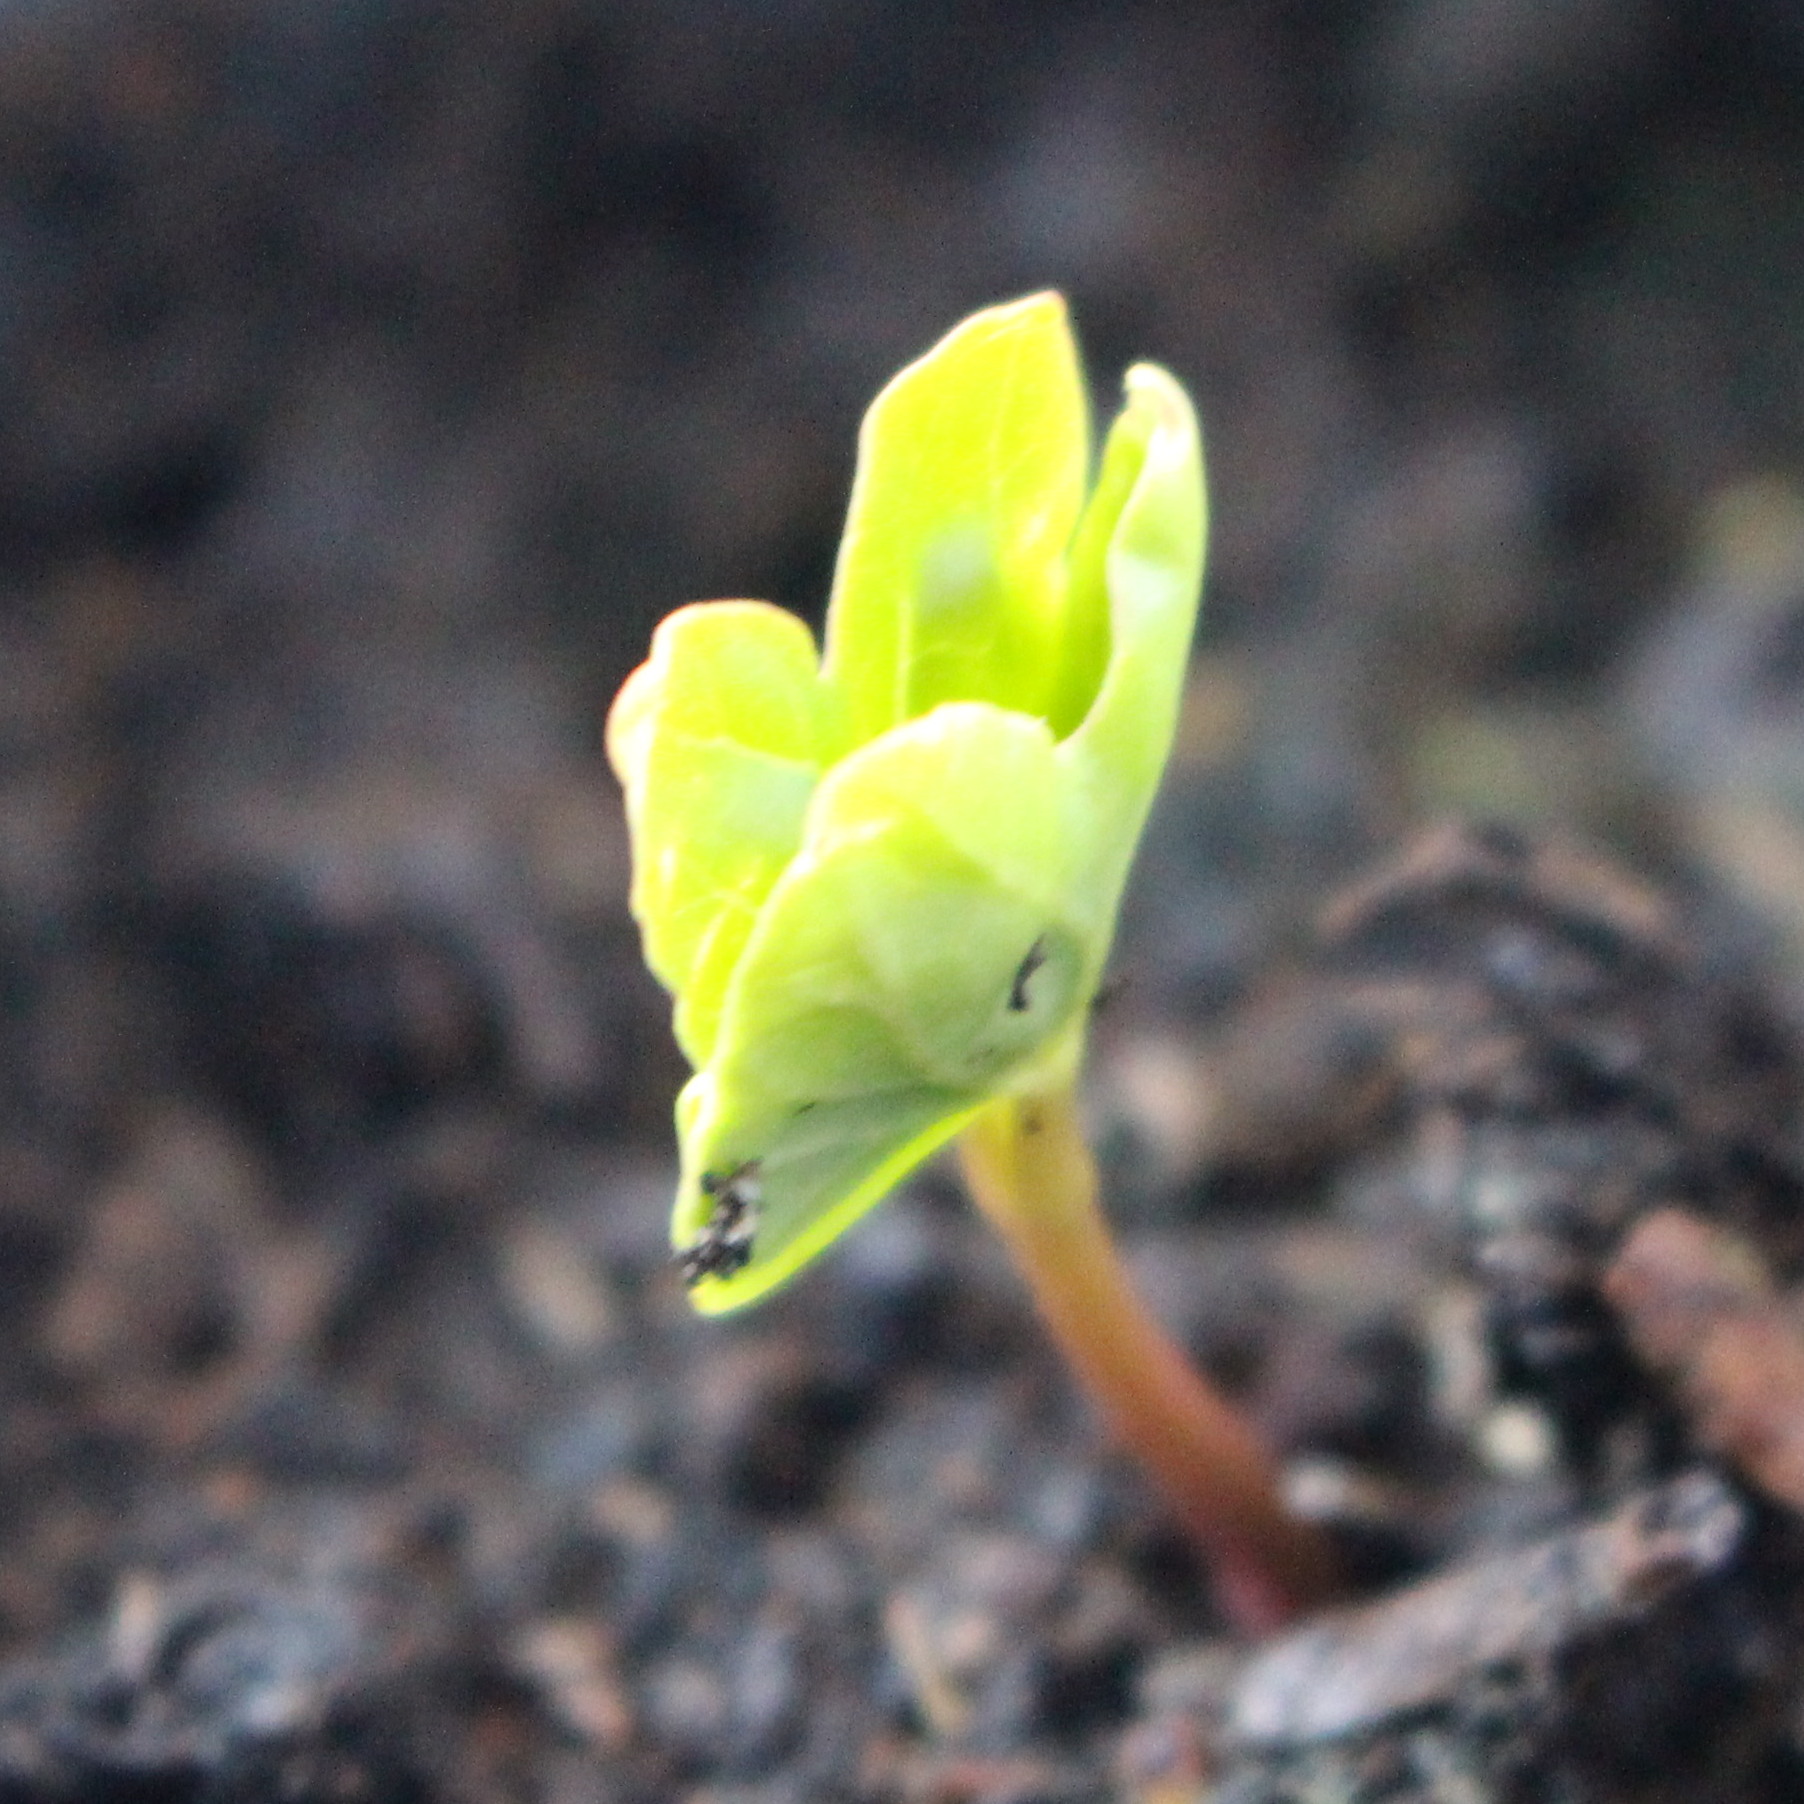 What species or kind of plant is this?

Convolvulus arvensis
